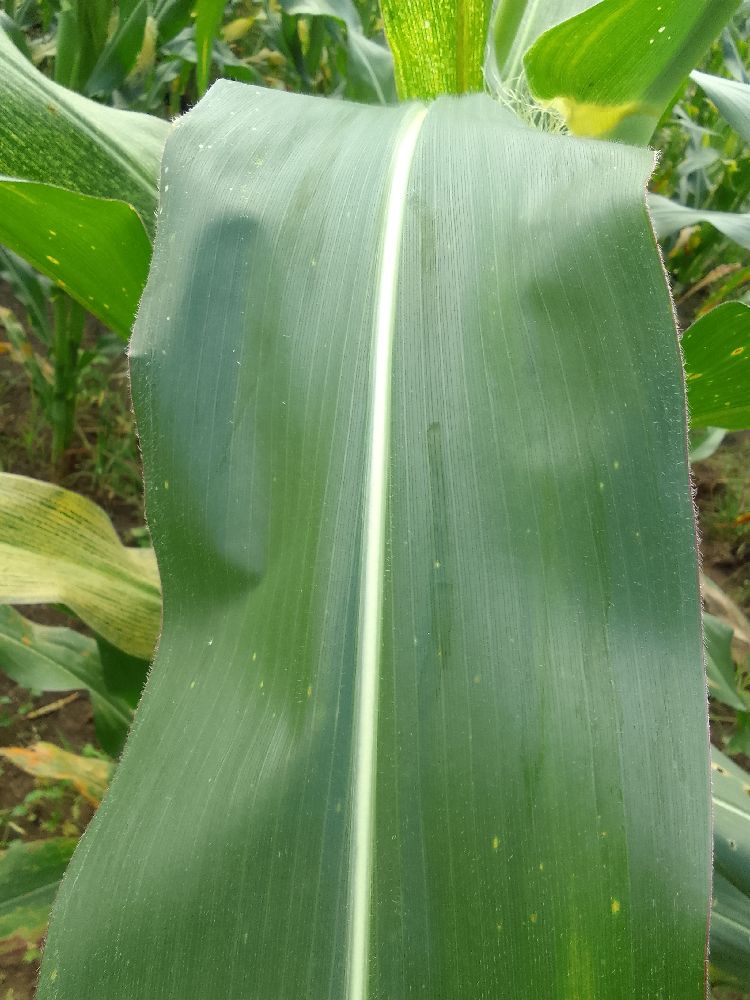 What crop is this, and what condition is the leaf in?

maize, healthy
